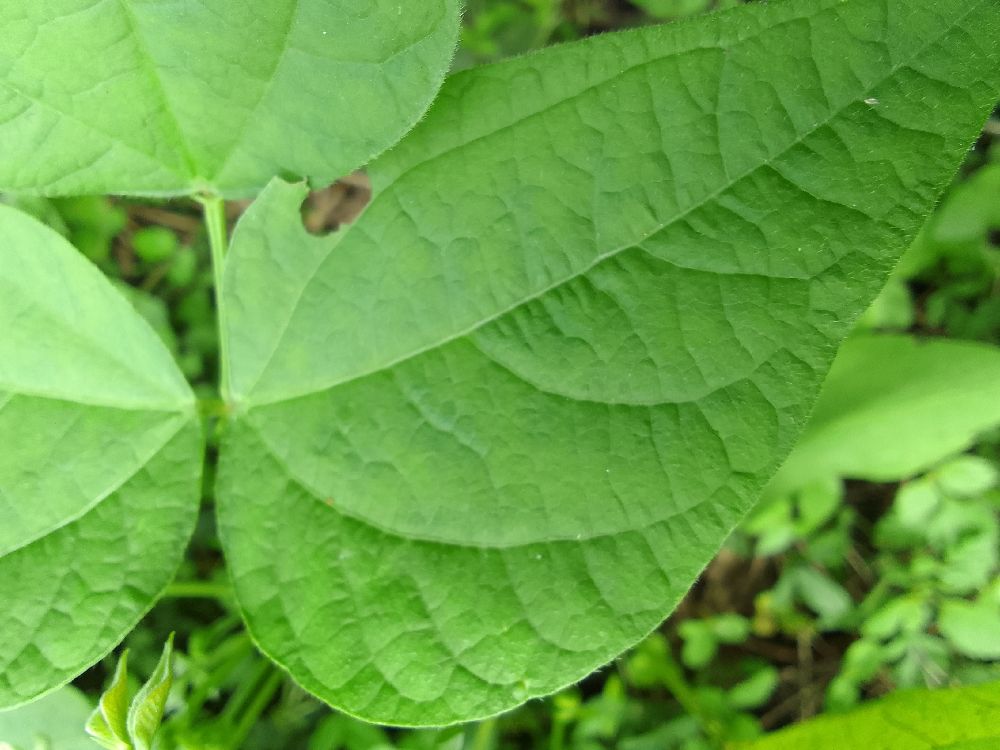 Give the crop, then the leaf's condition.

common bean, healthy
